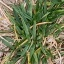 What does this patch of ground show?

grass
